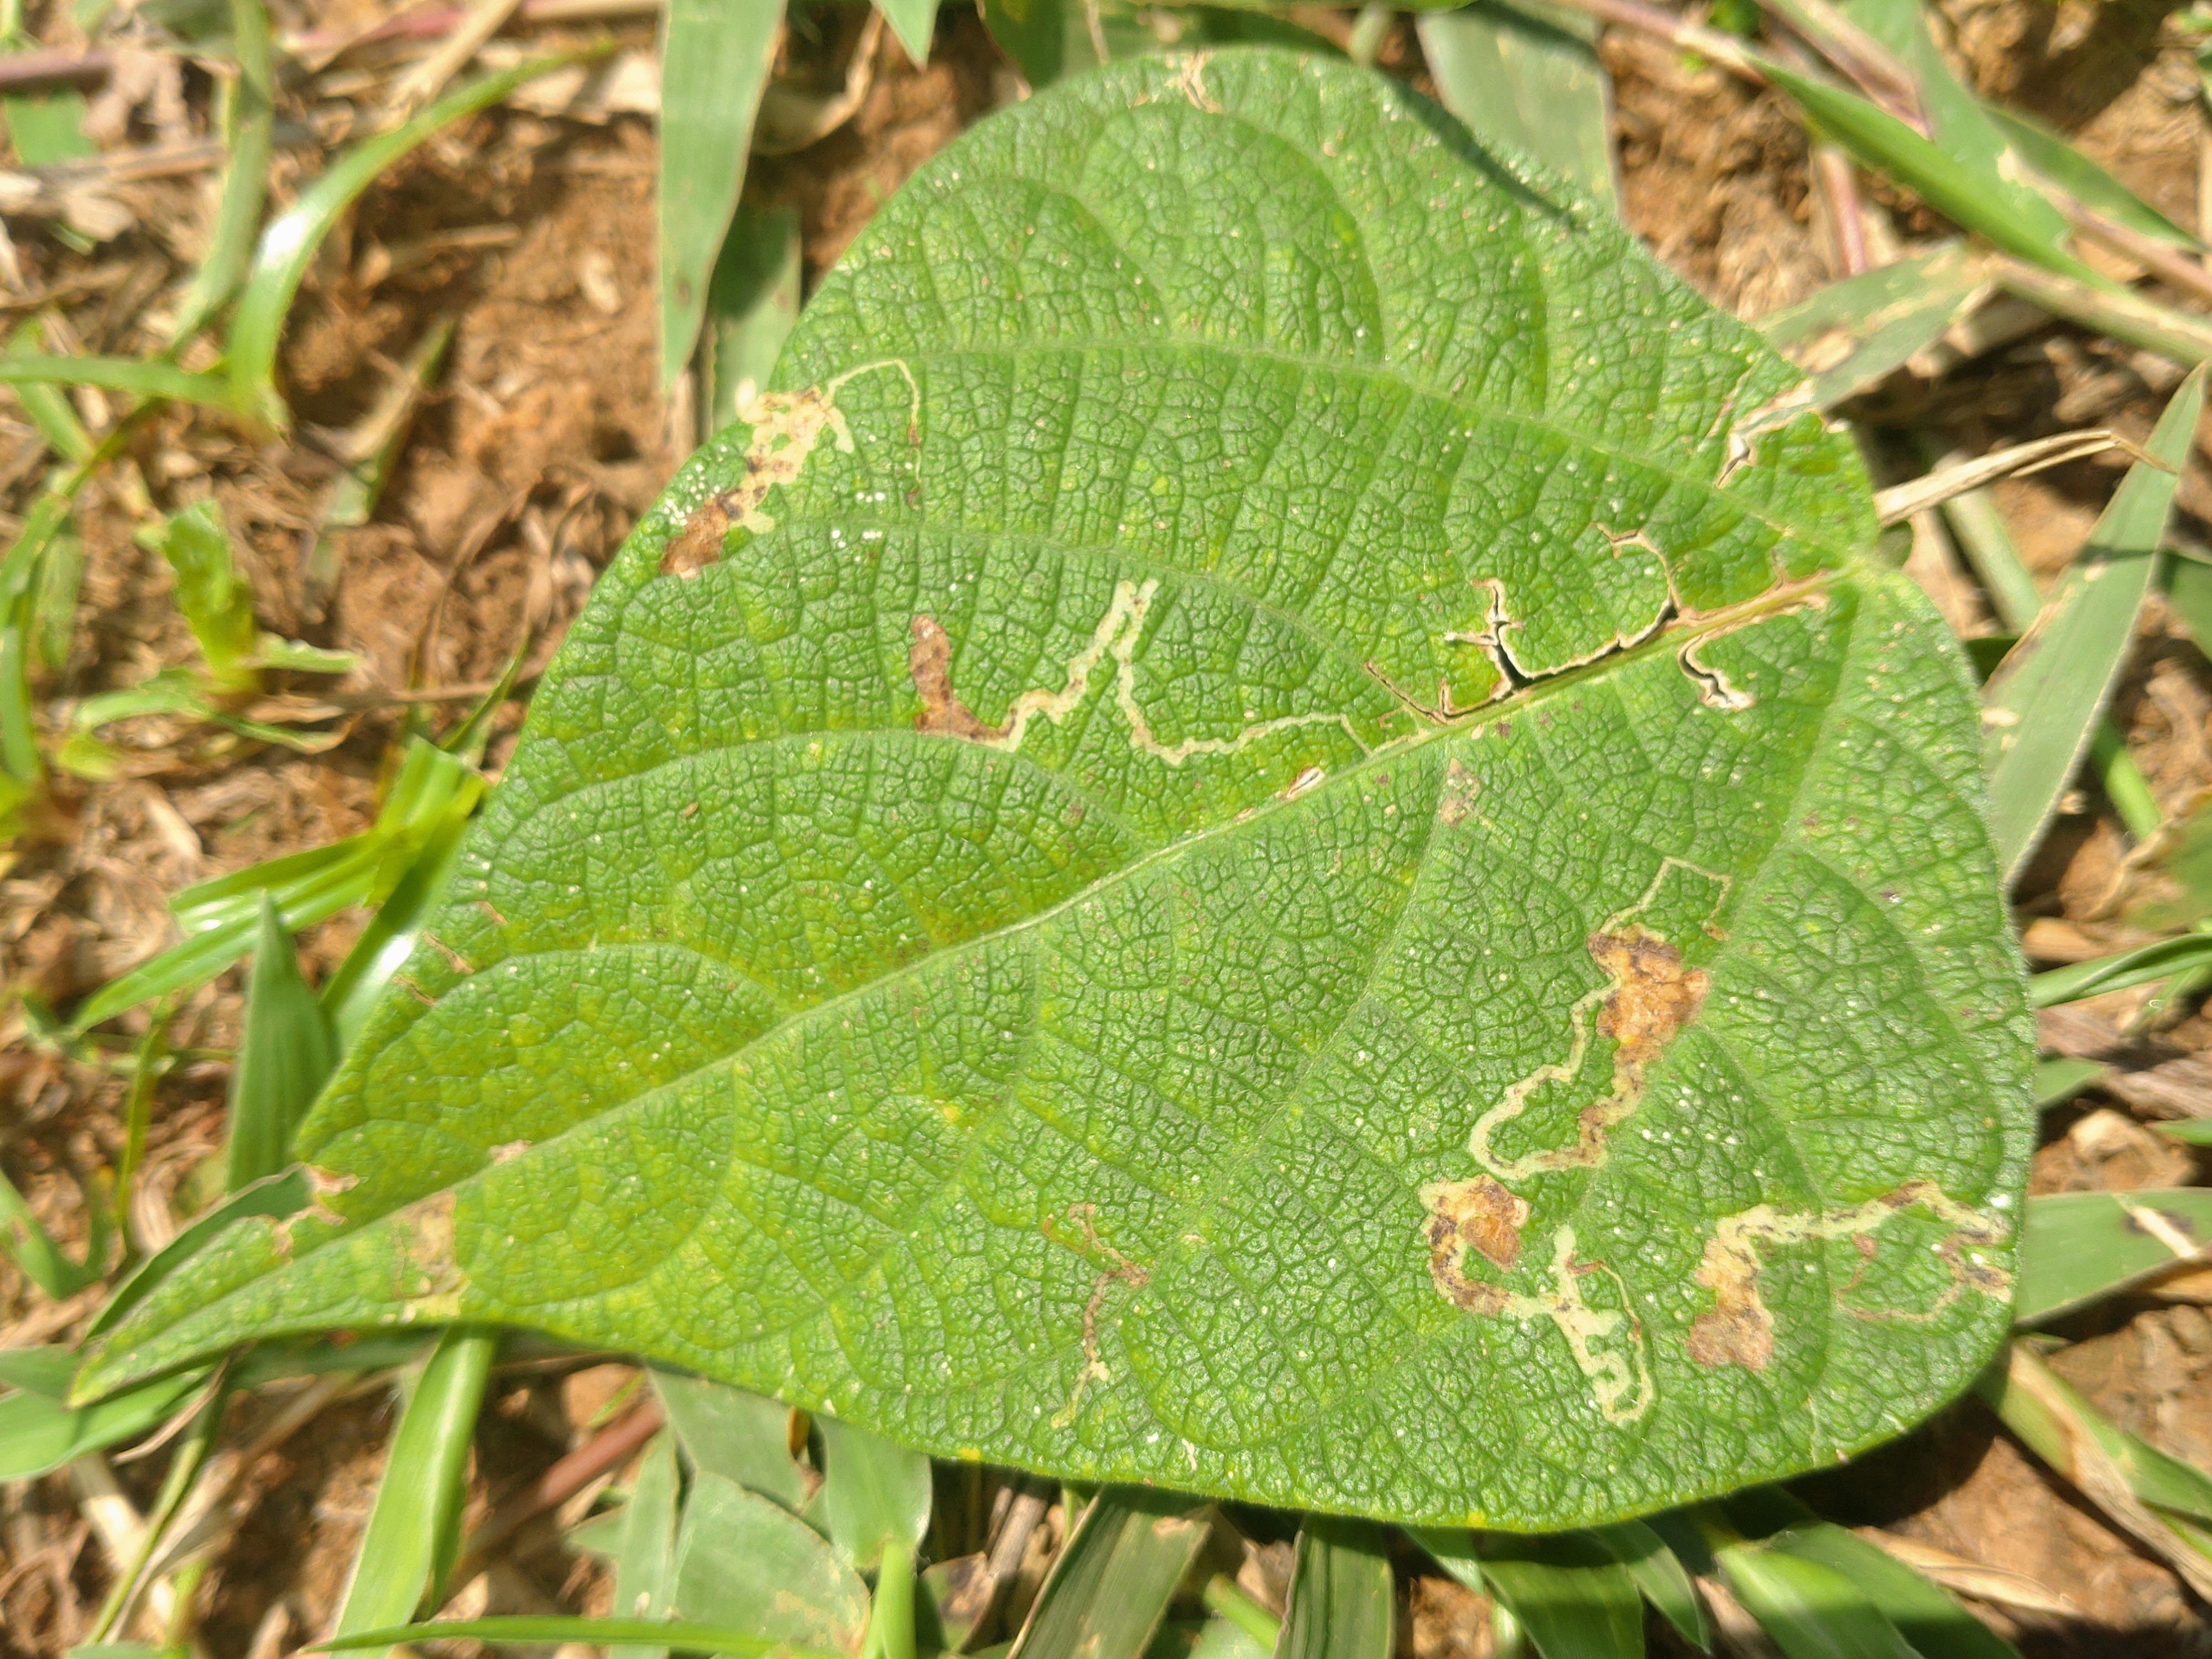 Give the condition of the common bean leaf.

anthracnose
